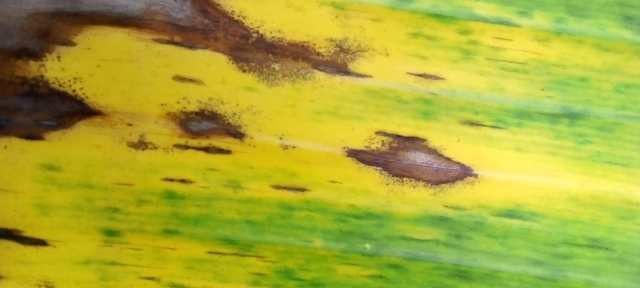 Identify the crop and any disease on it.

banana, fusarium wilt race 1
